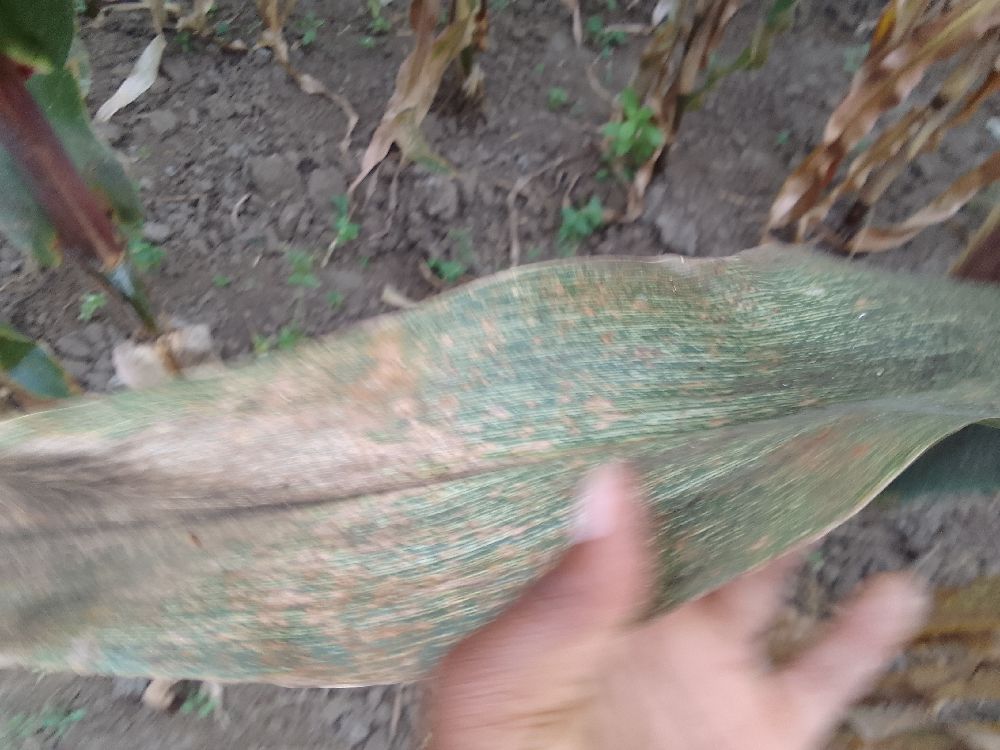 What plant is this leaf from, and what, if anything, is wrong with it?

maize, maize streak virus
